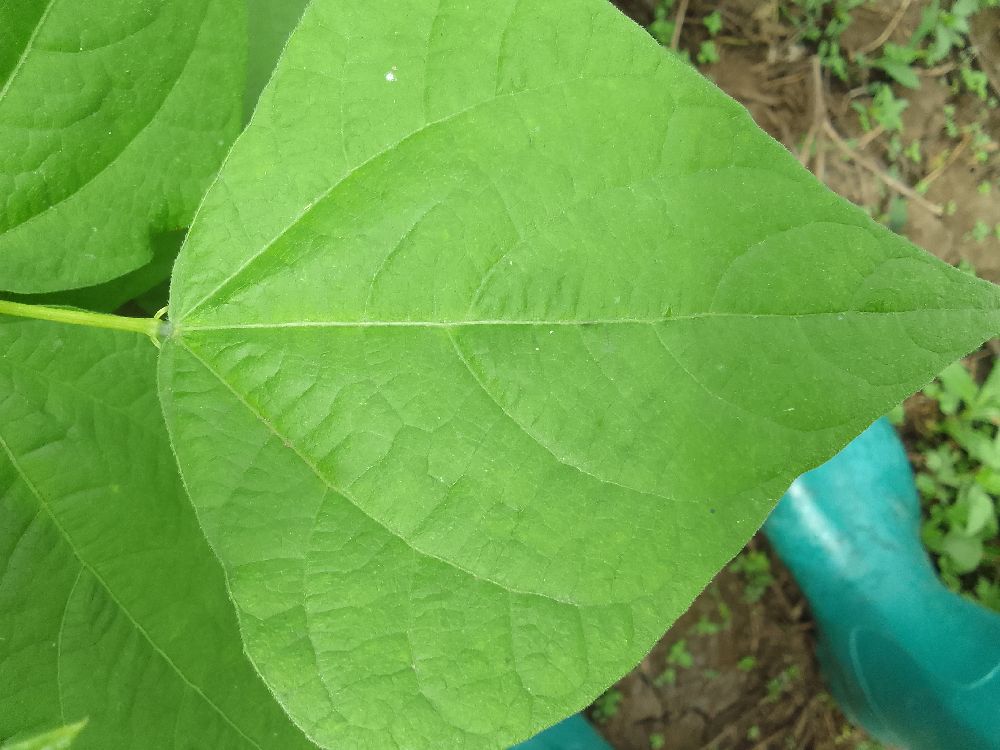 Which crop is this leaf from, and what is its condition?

common bean, healthy
